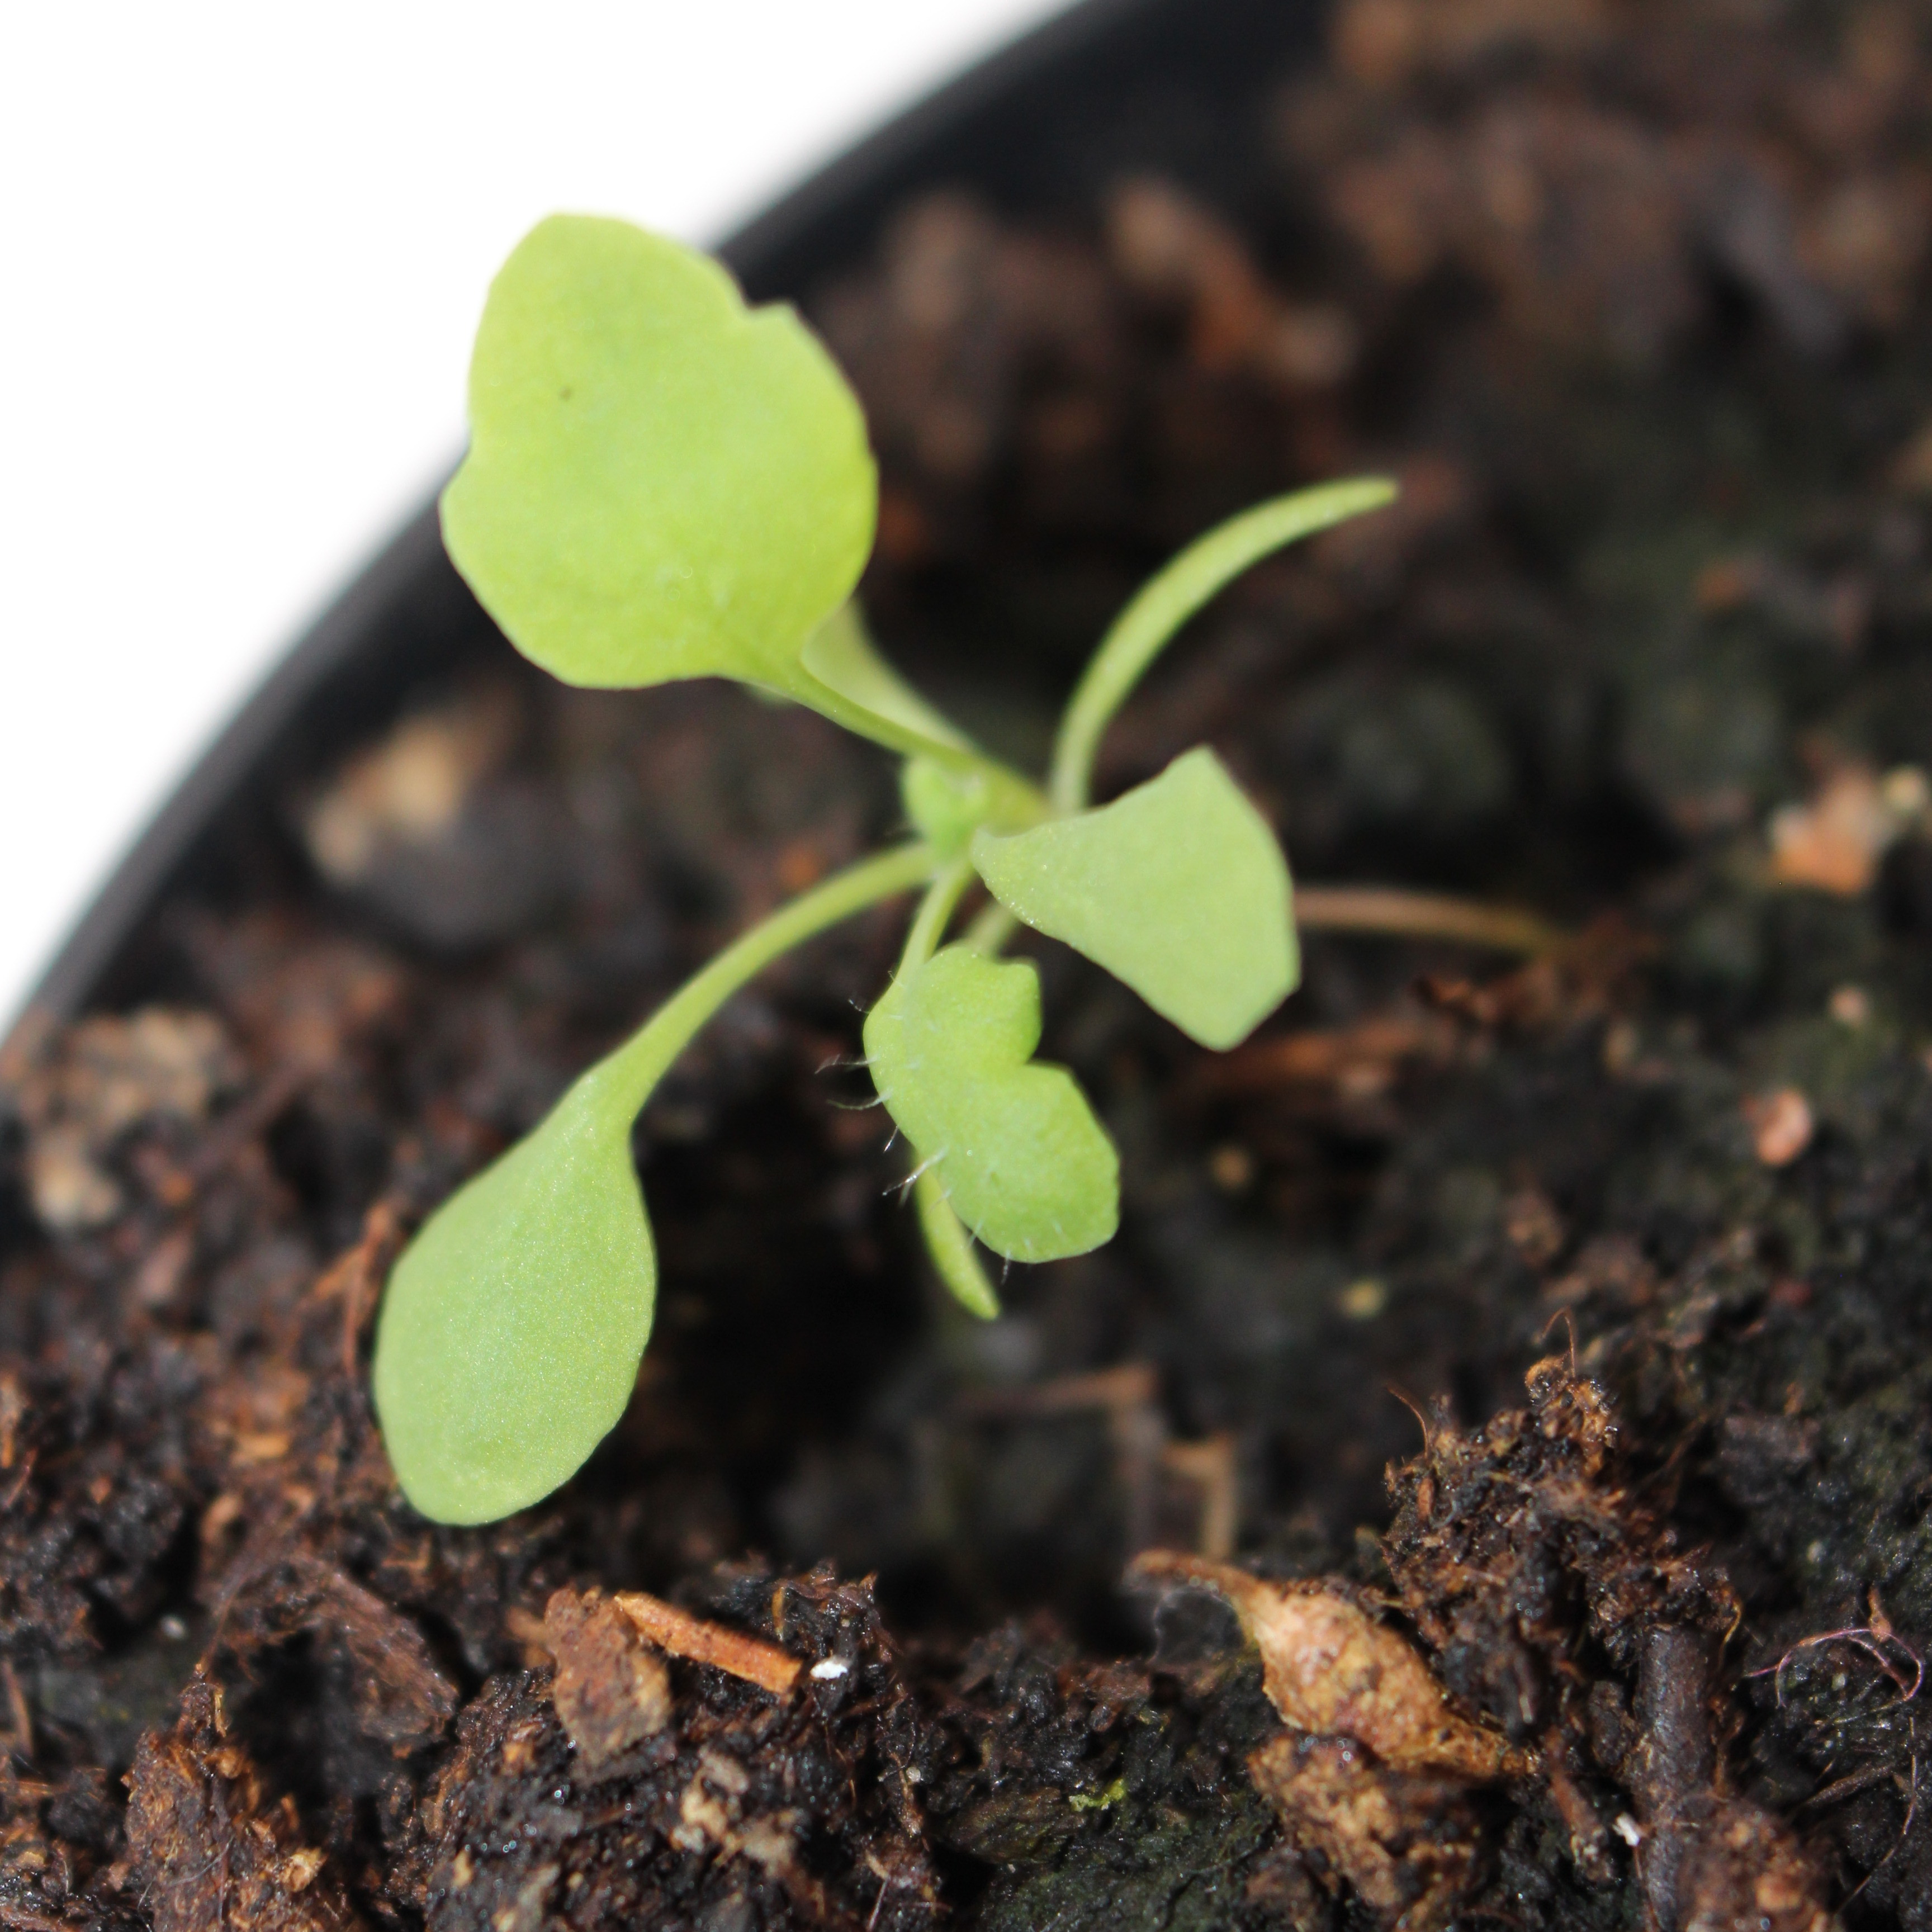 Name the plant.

Papaver rhoeas
